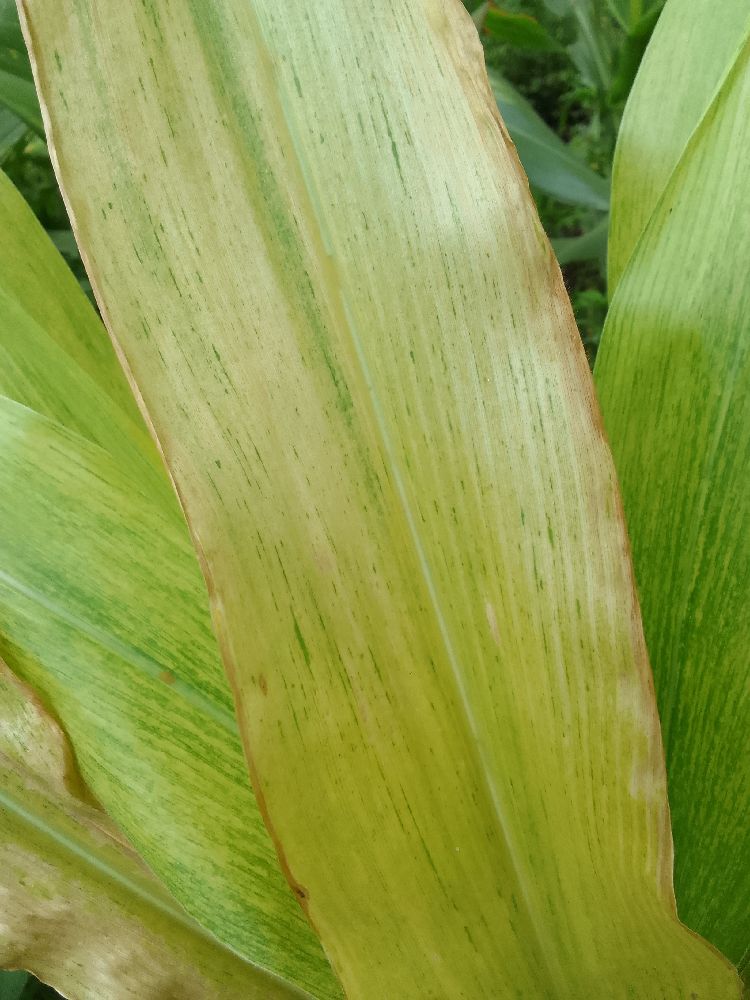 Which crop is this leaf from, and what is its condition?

maize, maize lethal necrosis
